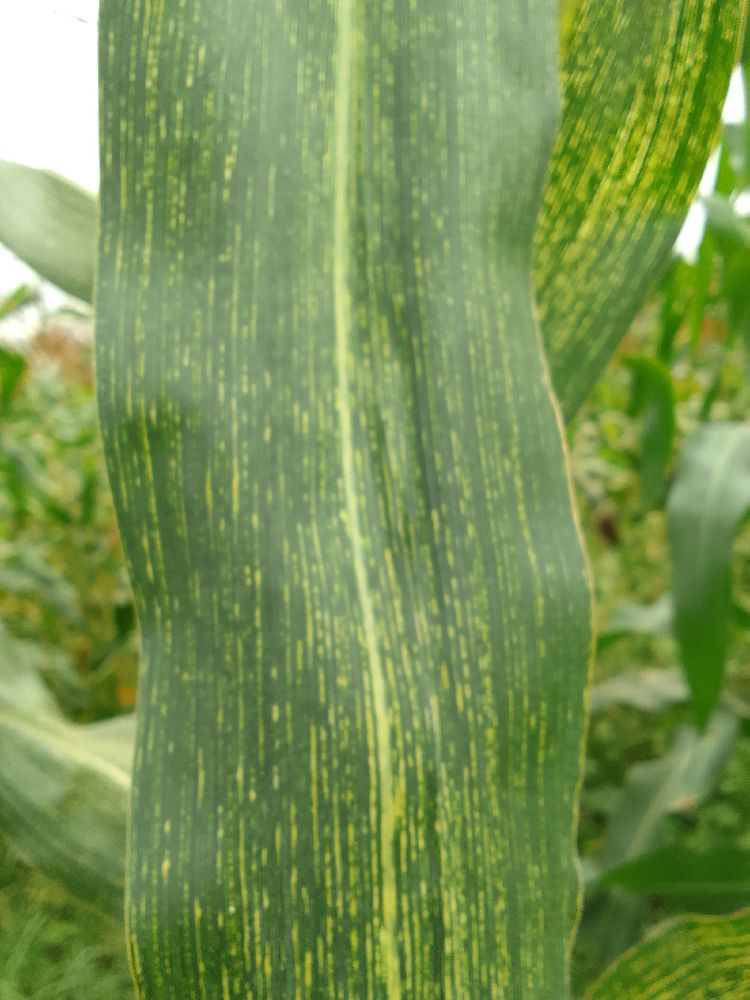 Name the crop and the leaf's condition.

maize, maize streak virus
